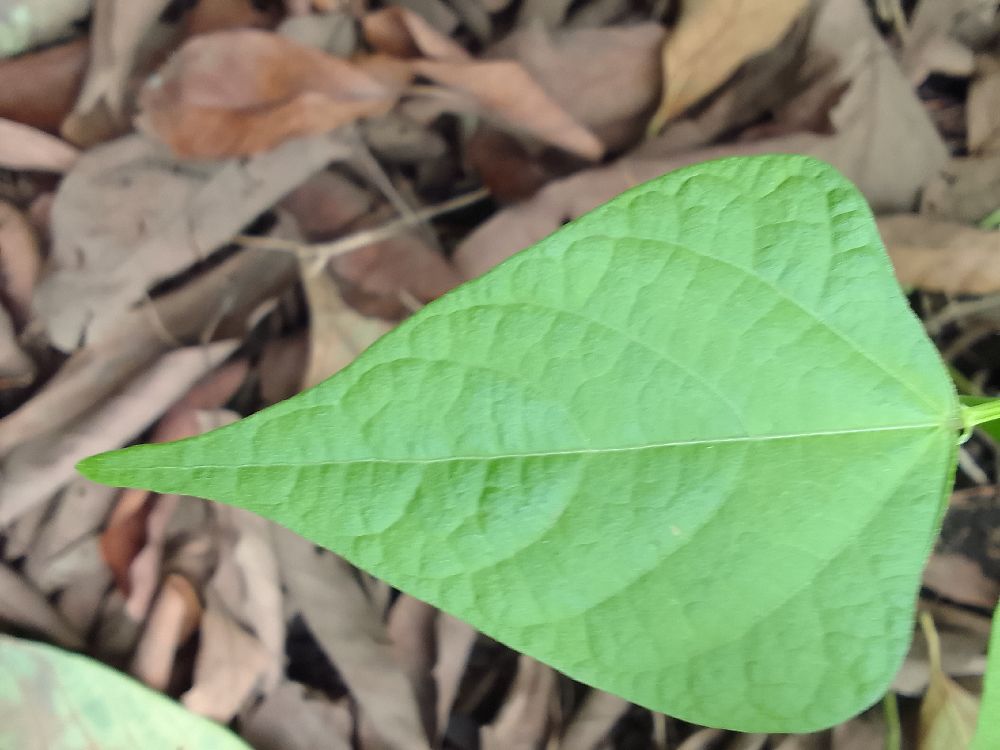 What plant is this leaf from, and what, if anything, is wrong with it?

common bean, healthy
